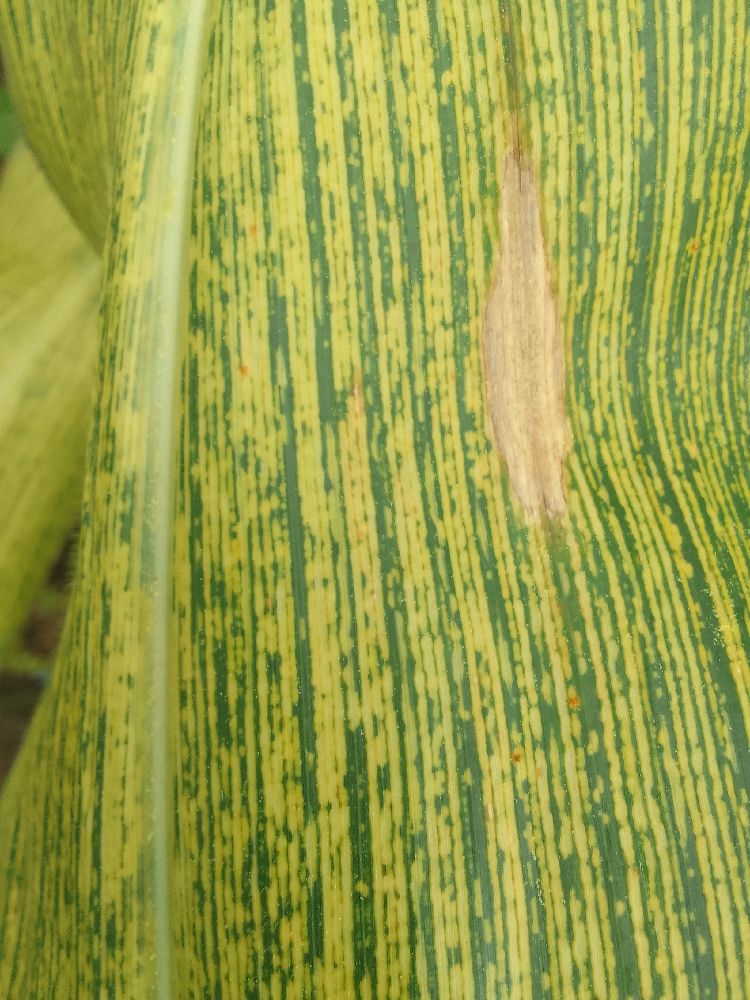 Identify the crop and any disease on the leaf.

maize, maize streak virus
